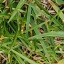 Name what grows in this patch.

grass
